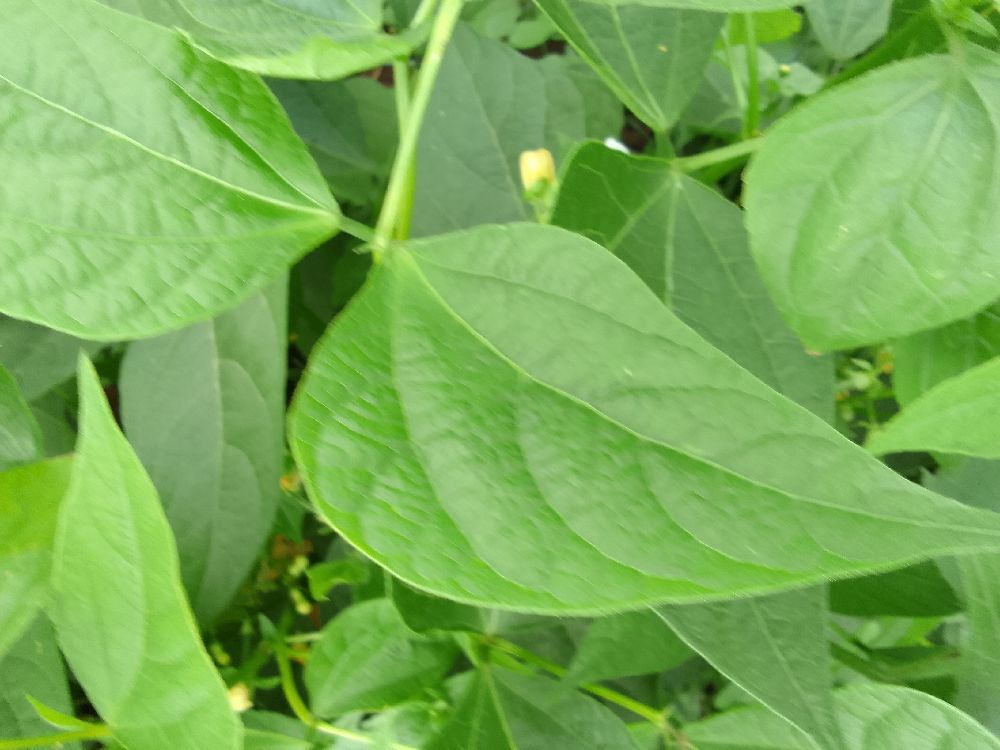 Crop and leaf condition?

common bean, healthy
